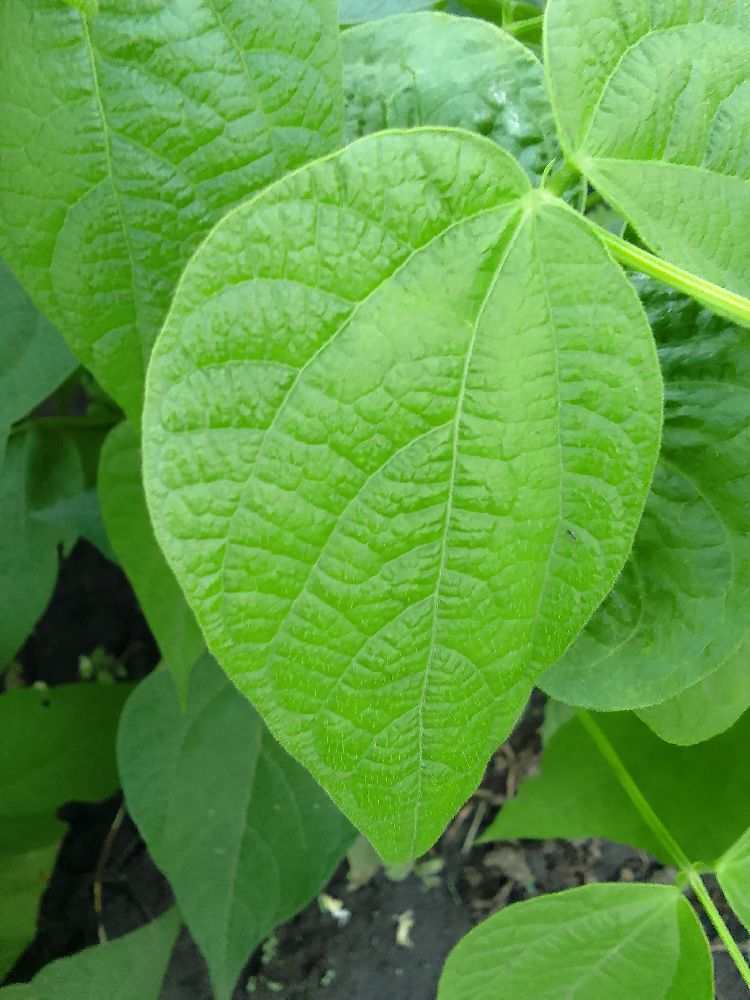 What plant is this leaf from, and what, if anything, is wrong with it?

common bean, healthy
